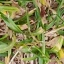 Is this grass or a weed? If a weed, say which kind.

grass
